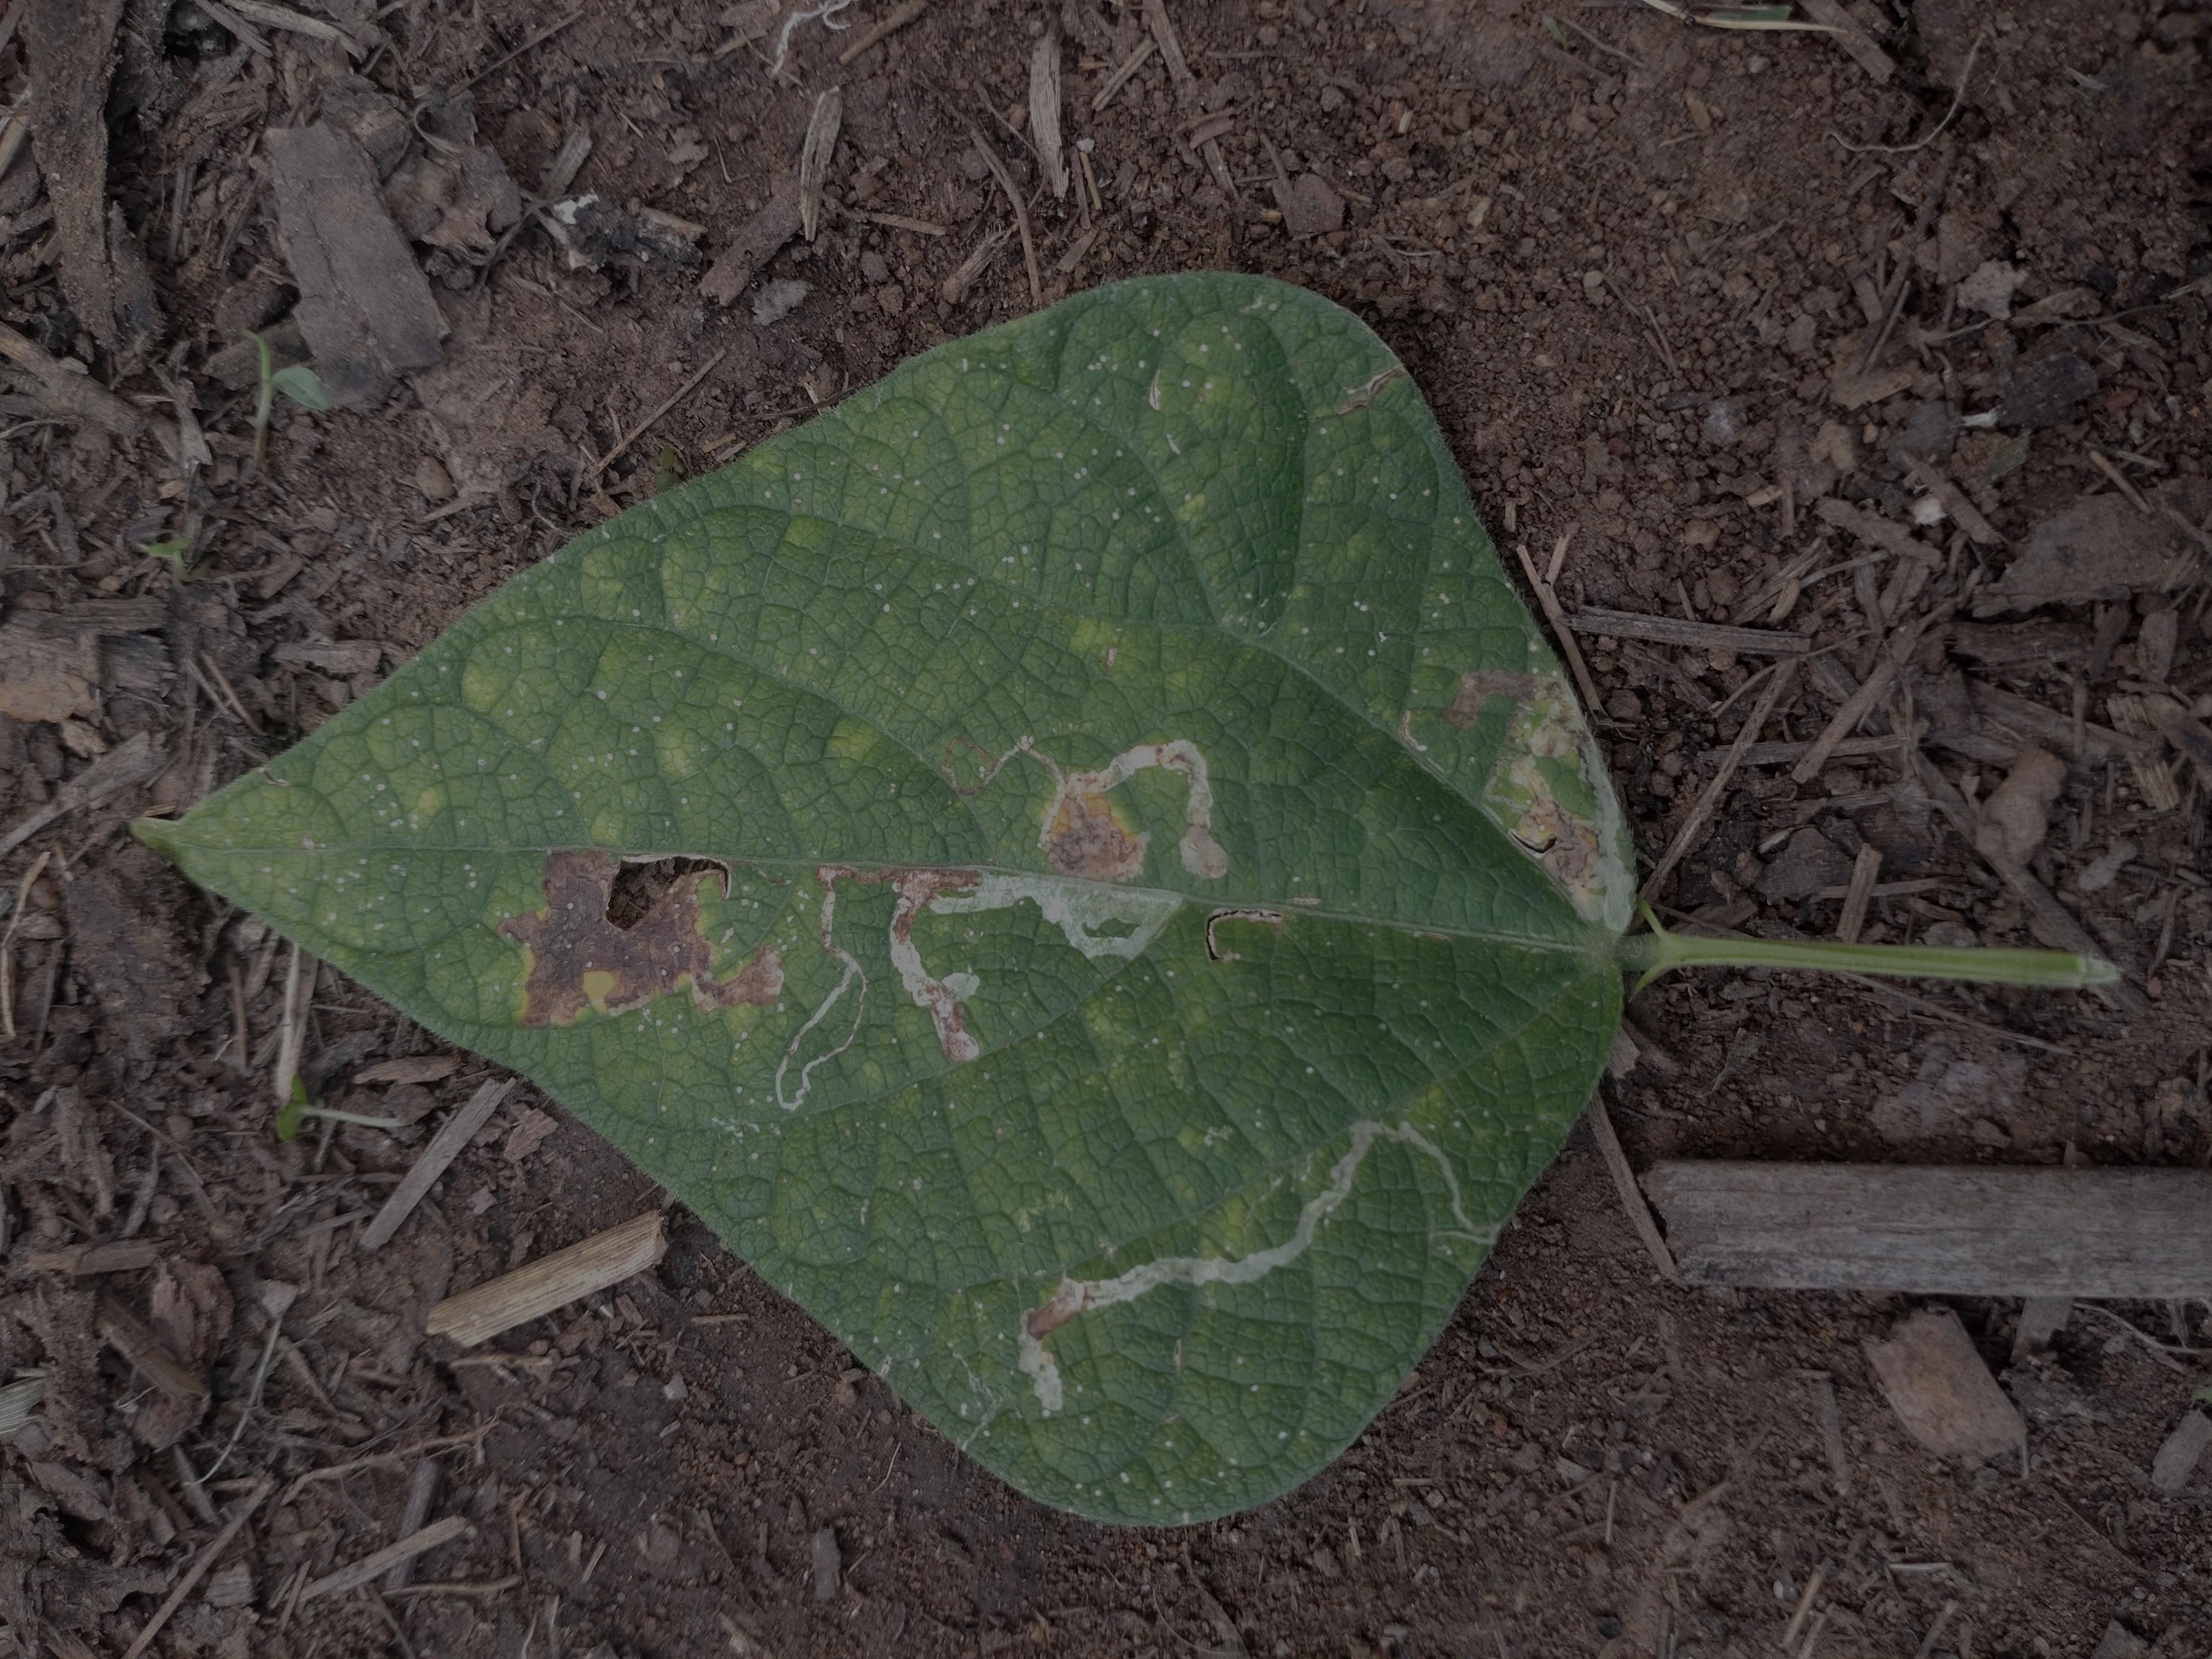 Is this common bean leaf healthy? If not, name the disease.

anthracnose
